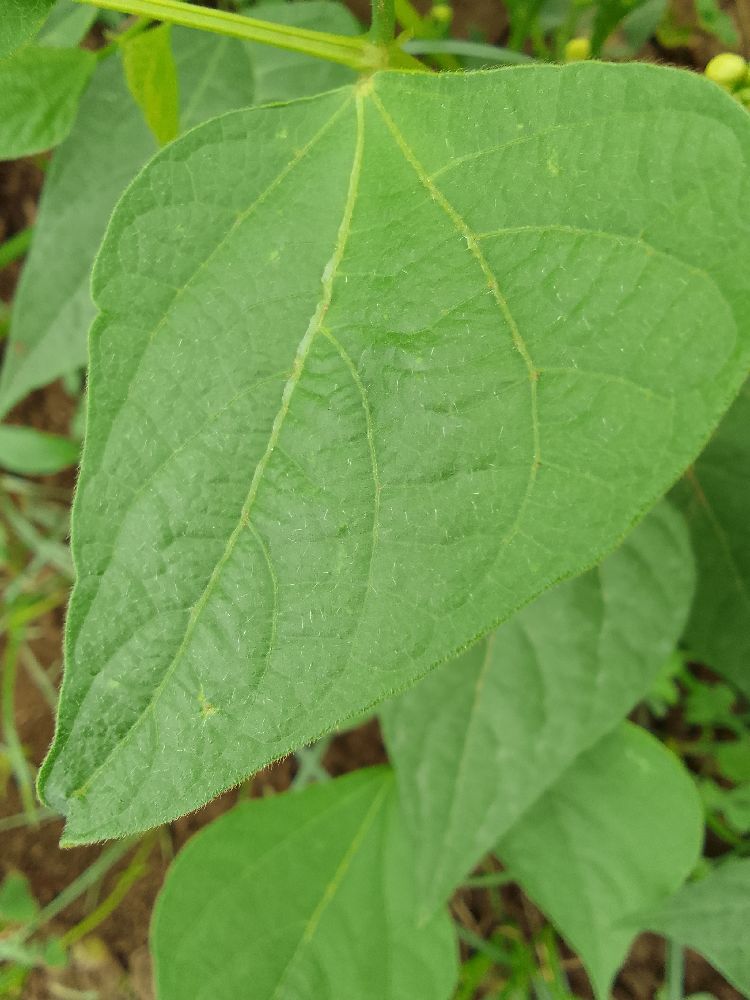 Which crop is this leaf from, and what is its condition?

common bean, healthy
